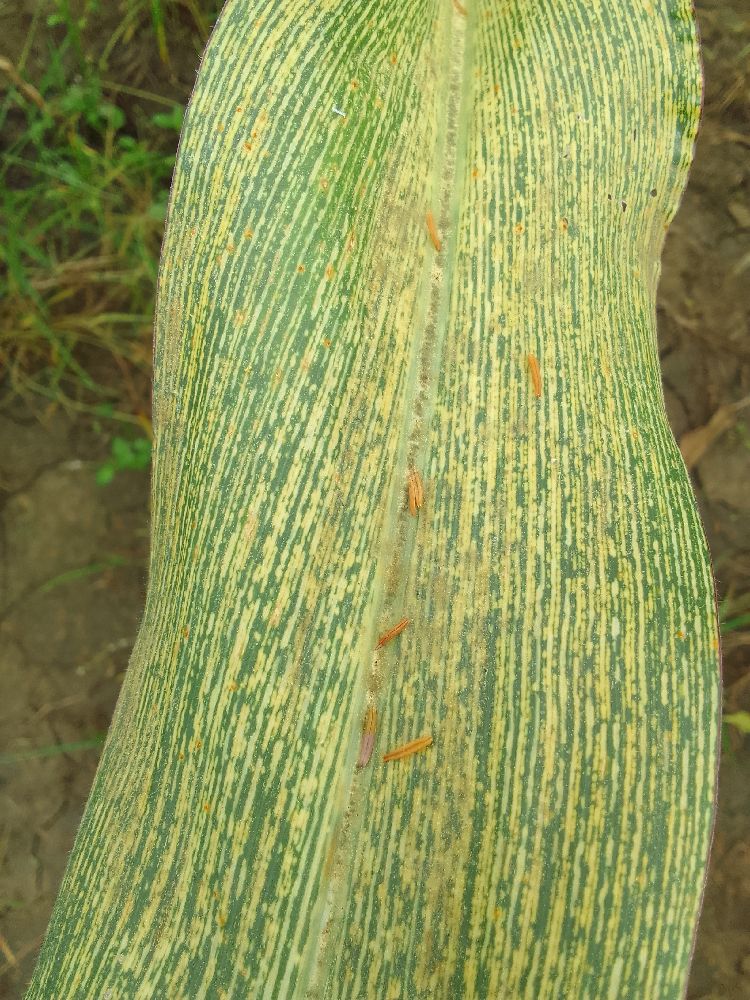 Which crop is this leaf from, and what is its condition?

maize, maize streak virus
